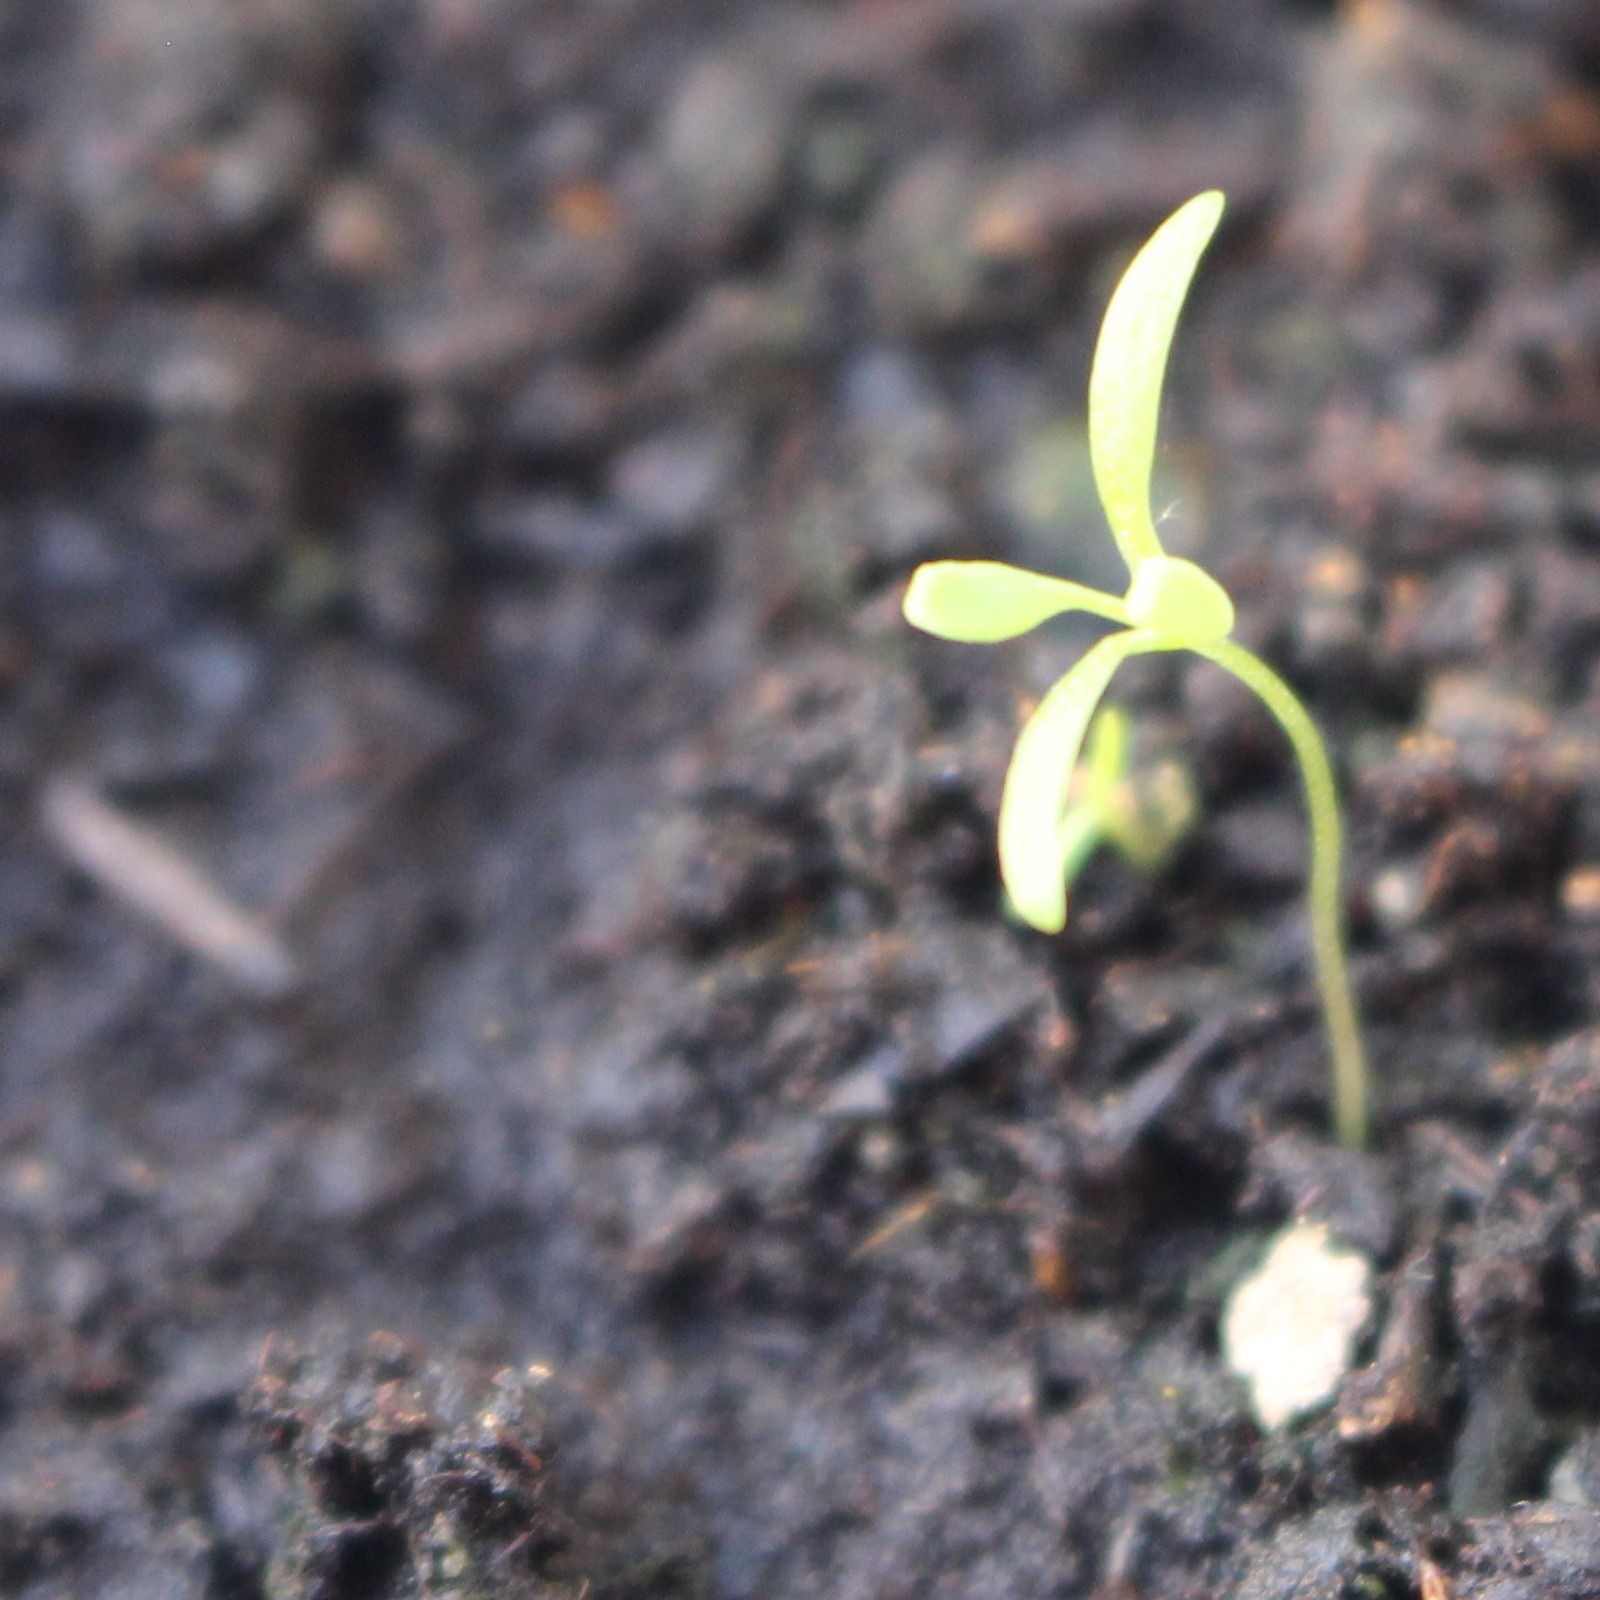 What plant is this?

Papaver rhoeas
